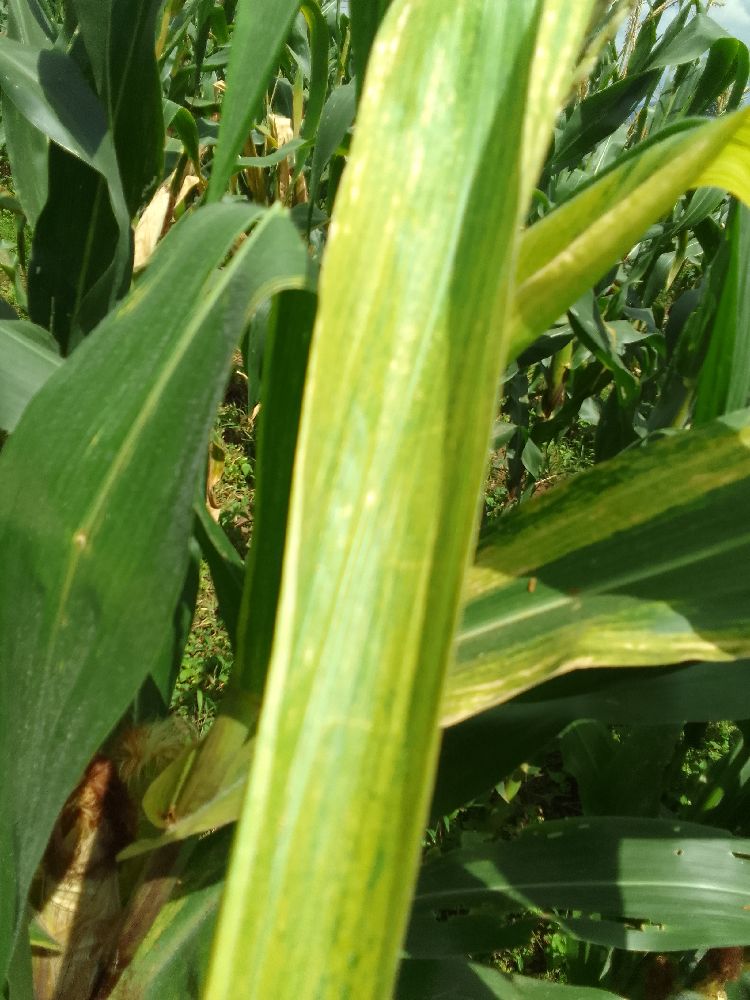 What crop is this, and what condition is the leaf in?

maize, maize lethal necrosis
